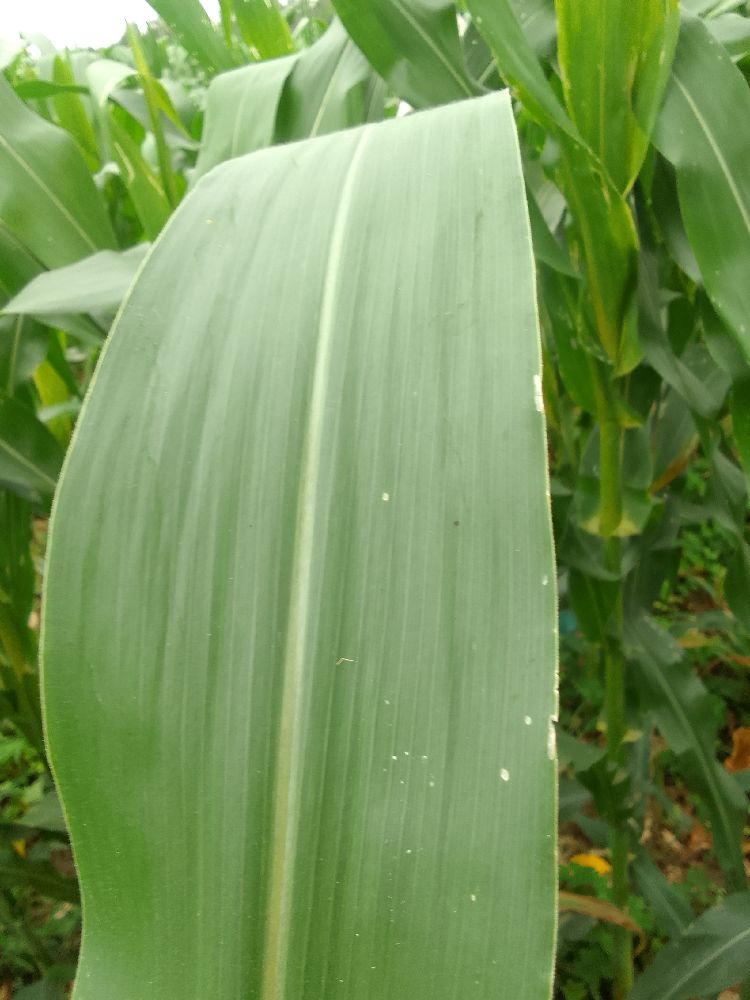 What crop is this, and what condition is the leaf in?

maize, healthy
